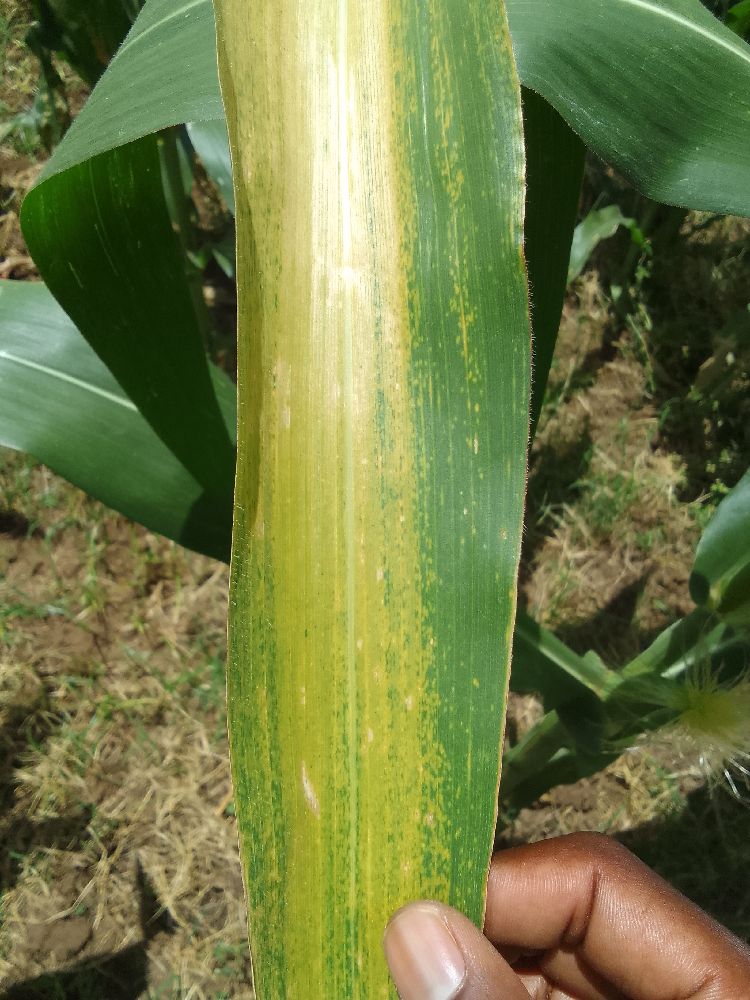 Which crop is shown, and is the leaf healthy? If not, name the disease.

maize, maize lethal necrosis
